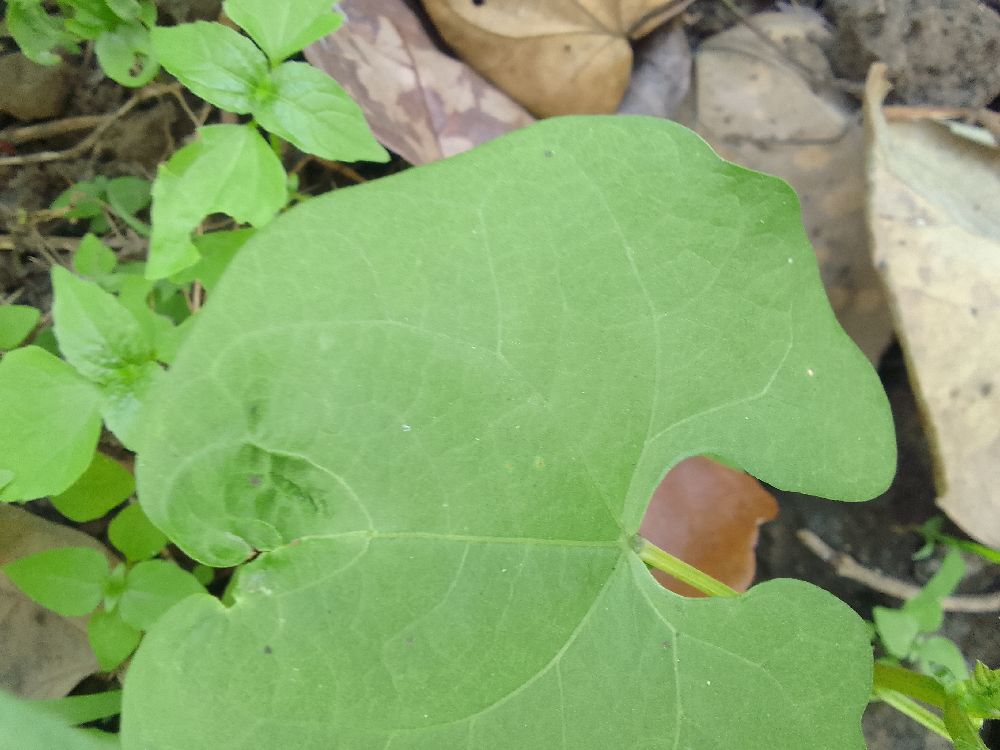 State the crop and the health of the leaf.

common bean, healthy
